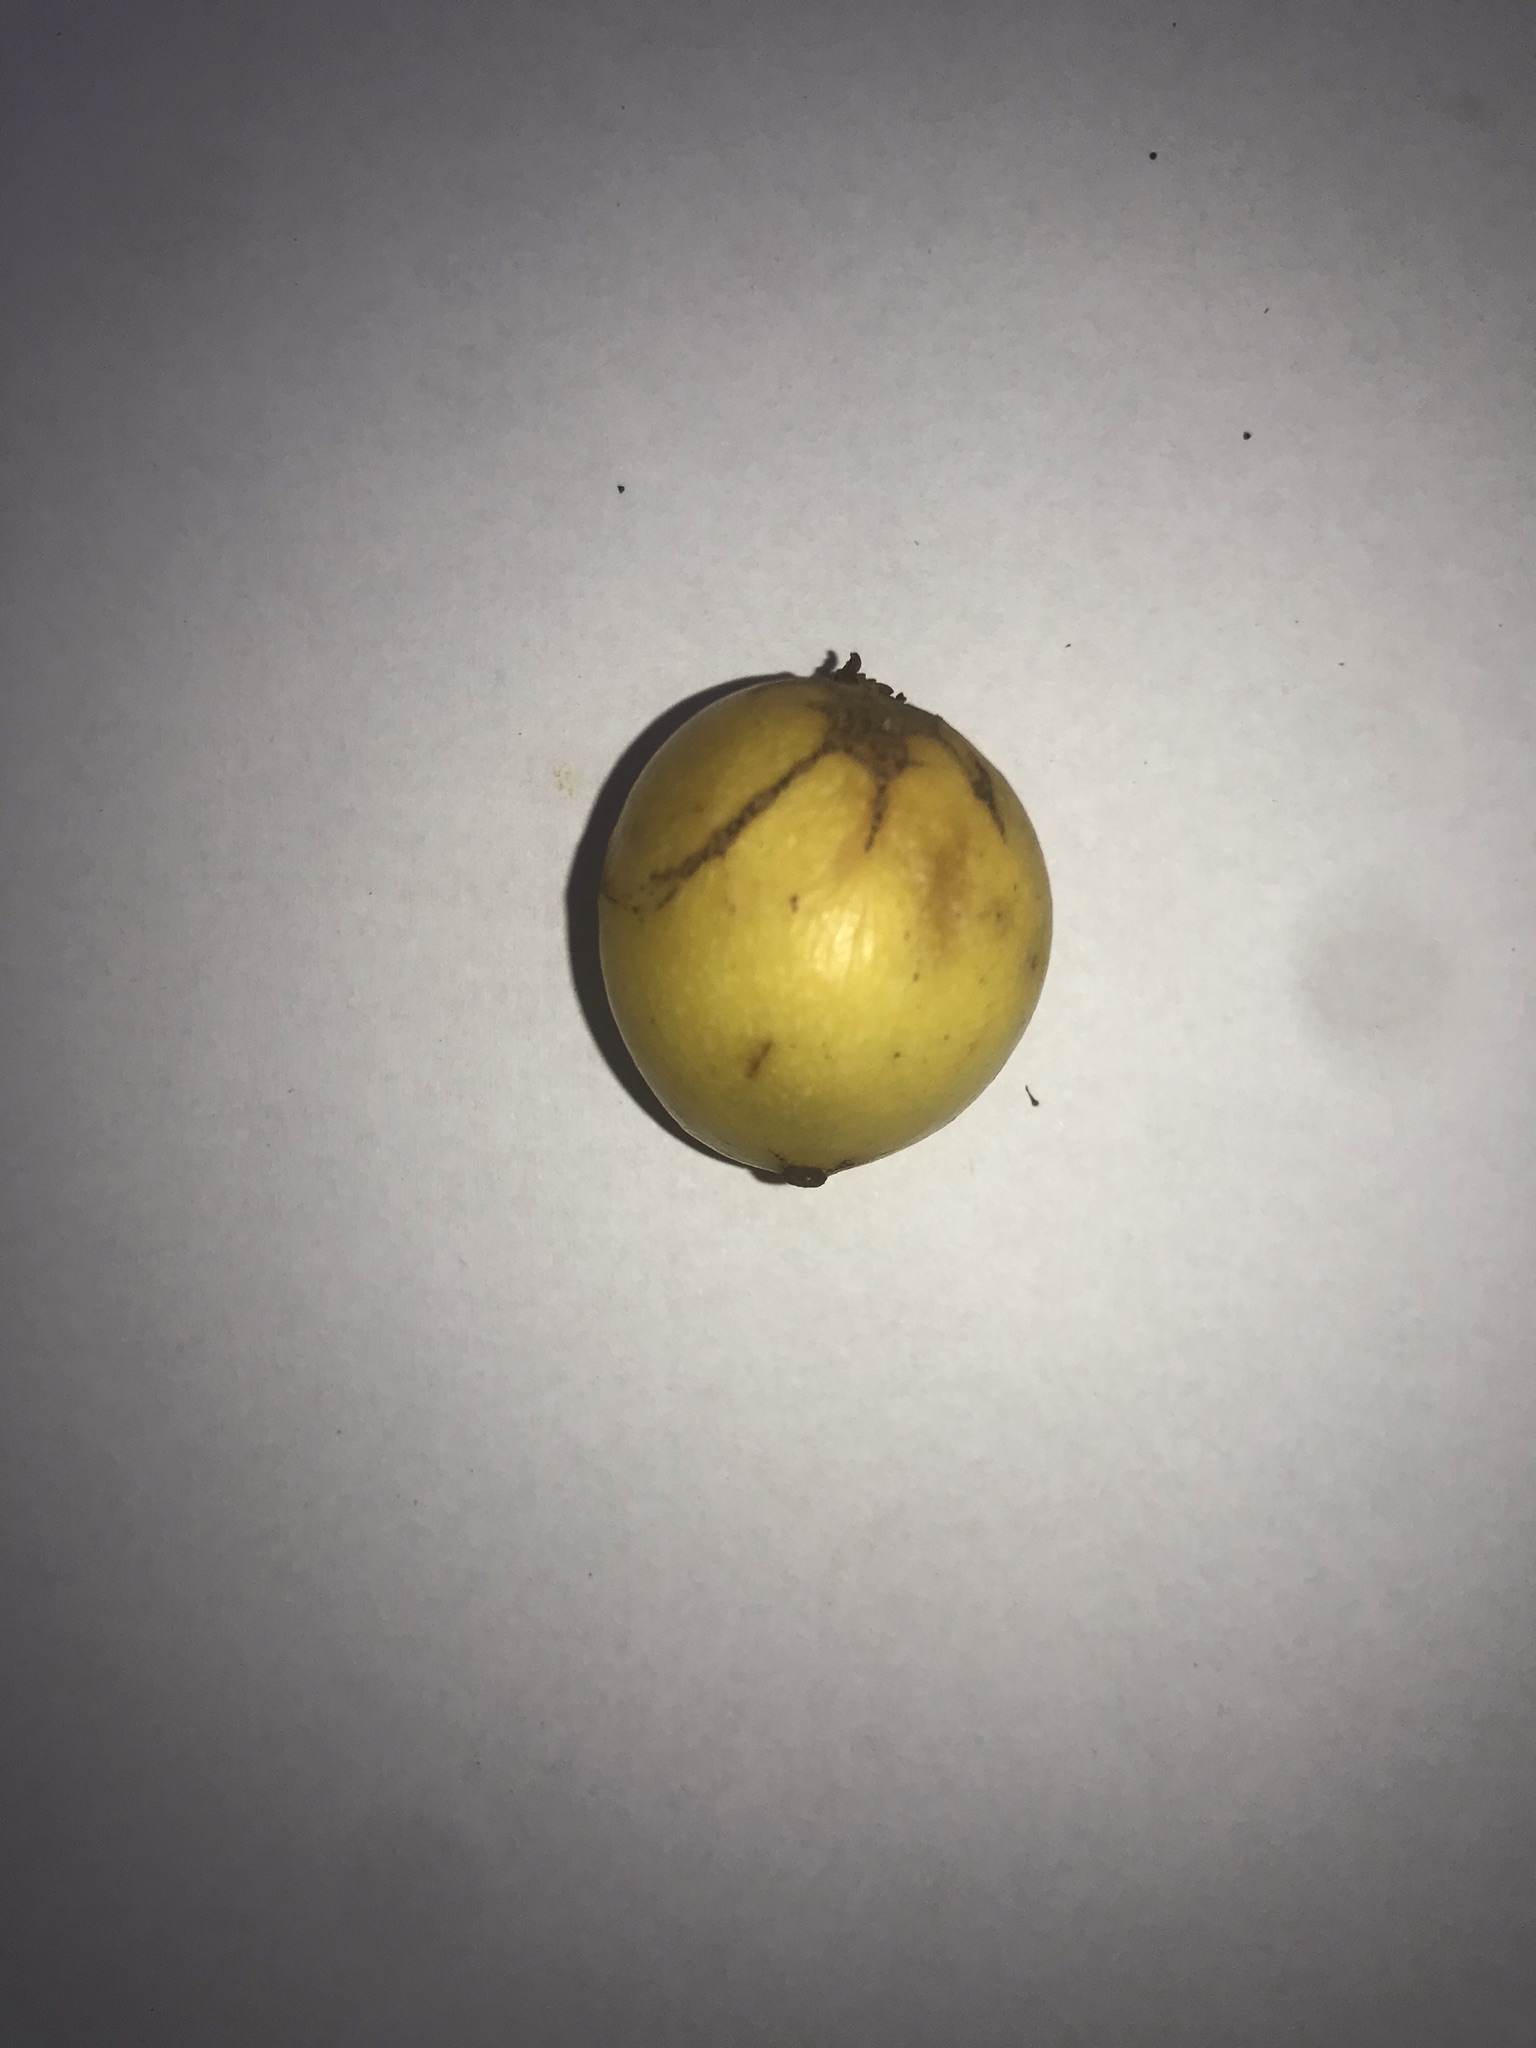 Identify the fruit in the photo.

abiu
